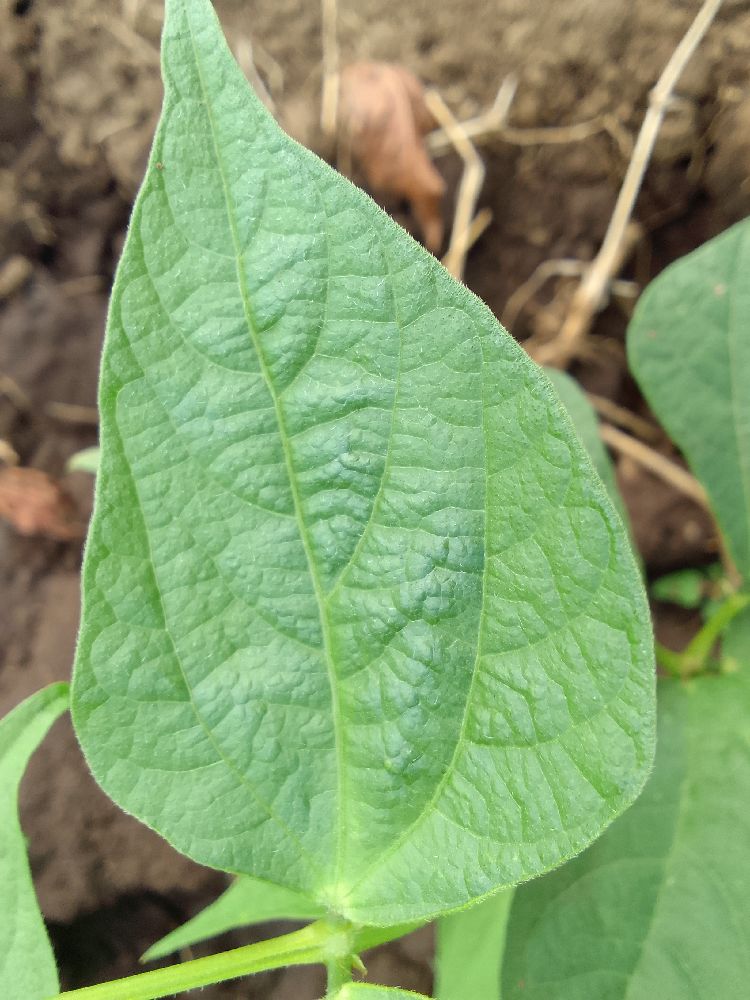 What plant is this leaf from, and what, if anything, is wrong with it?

common bean, healthy
